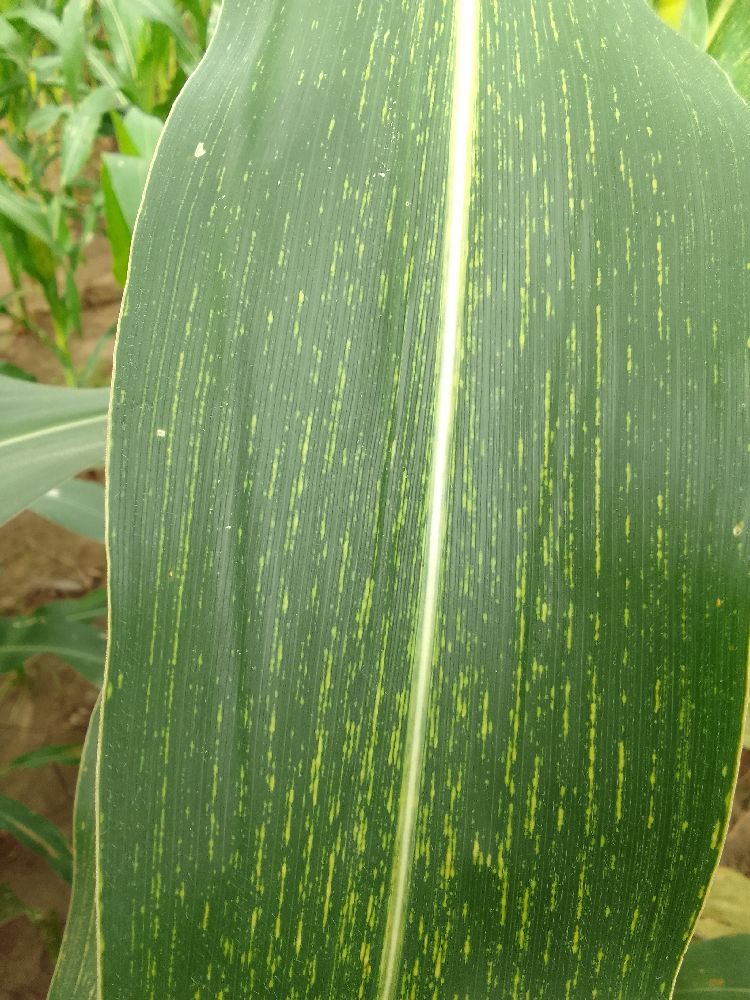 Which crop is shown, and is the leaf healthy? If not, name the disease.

maize, maize streak virus
